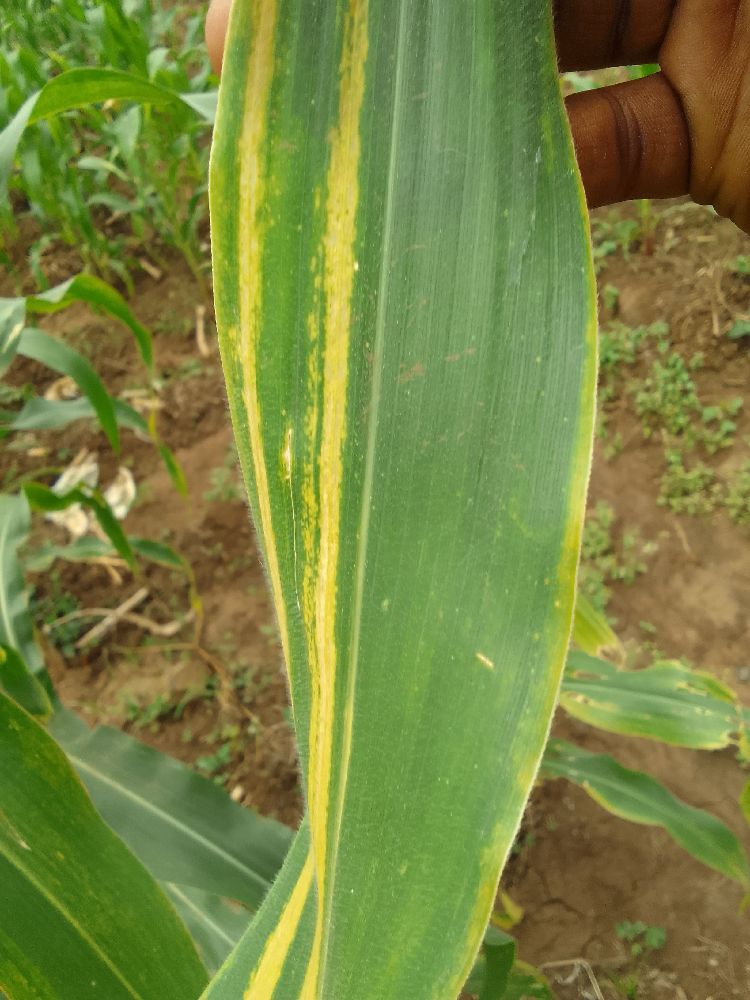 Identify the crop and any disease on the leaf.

maize, maize lethal necrosis
